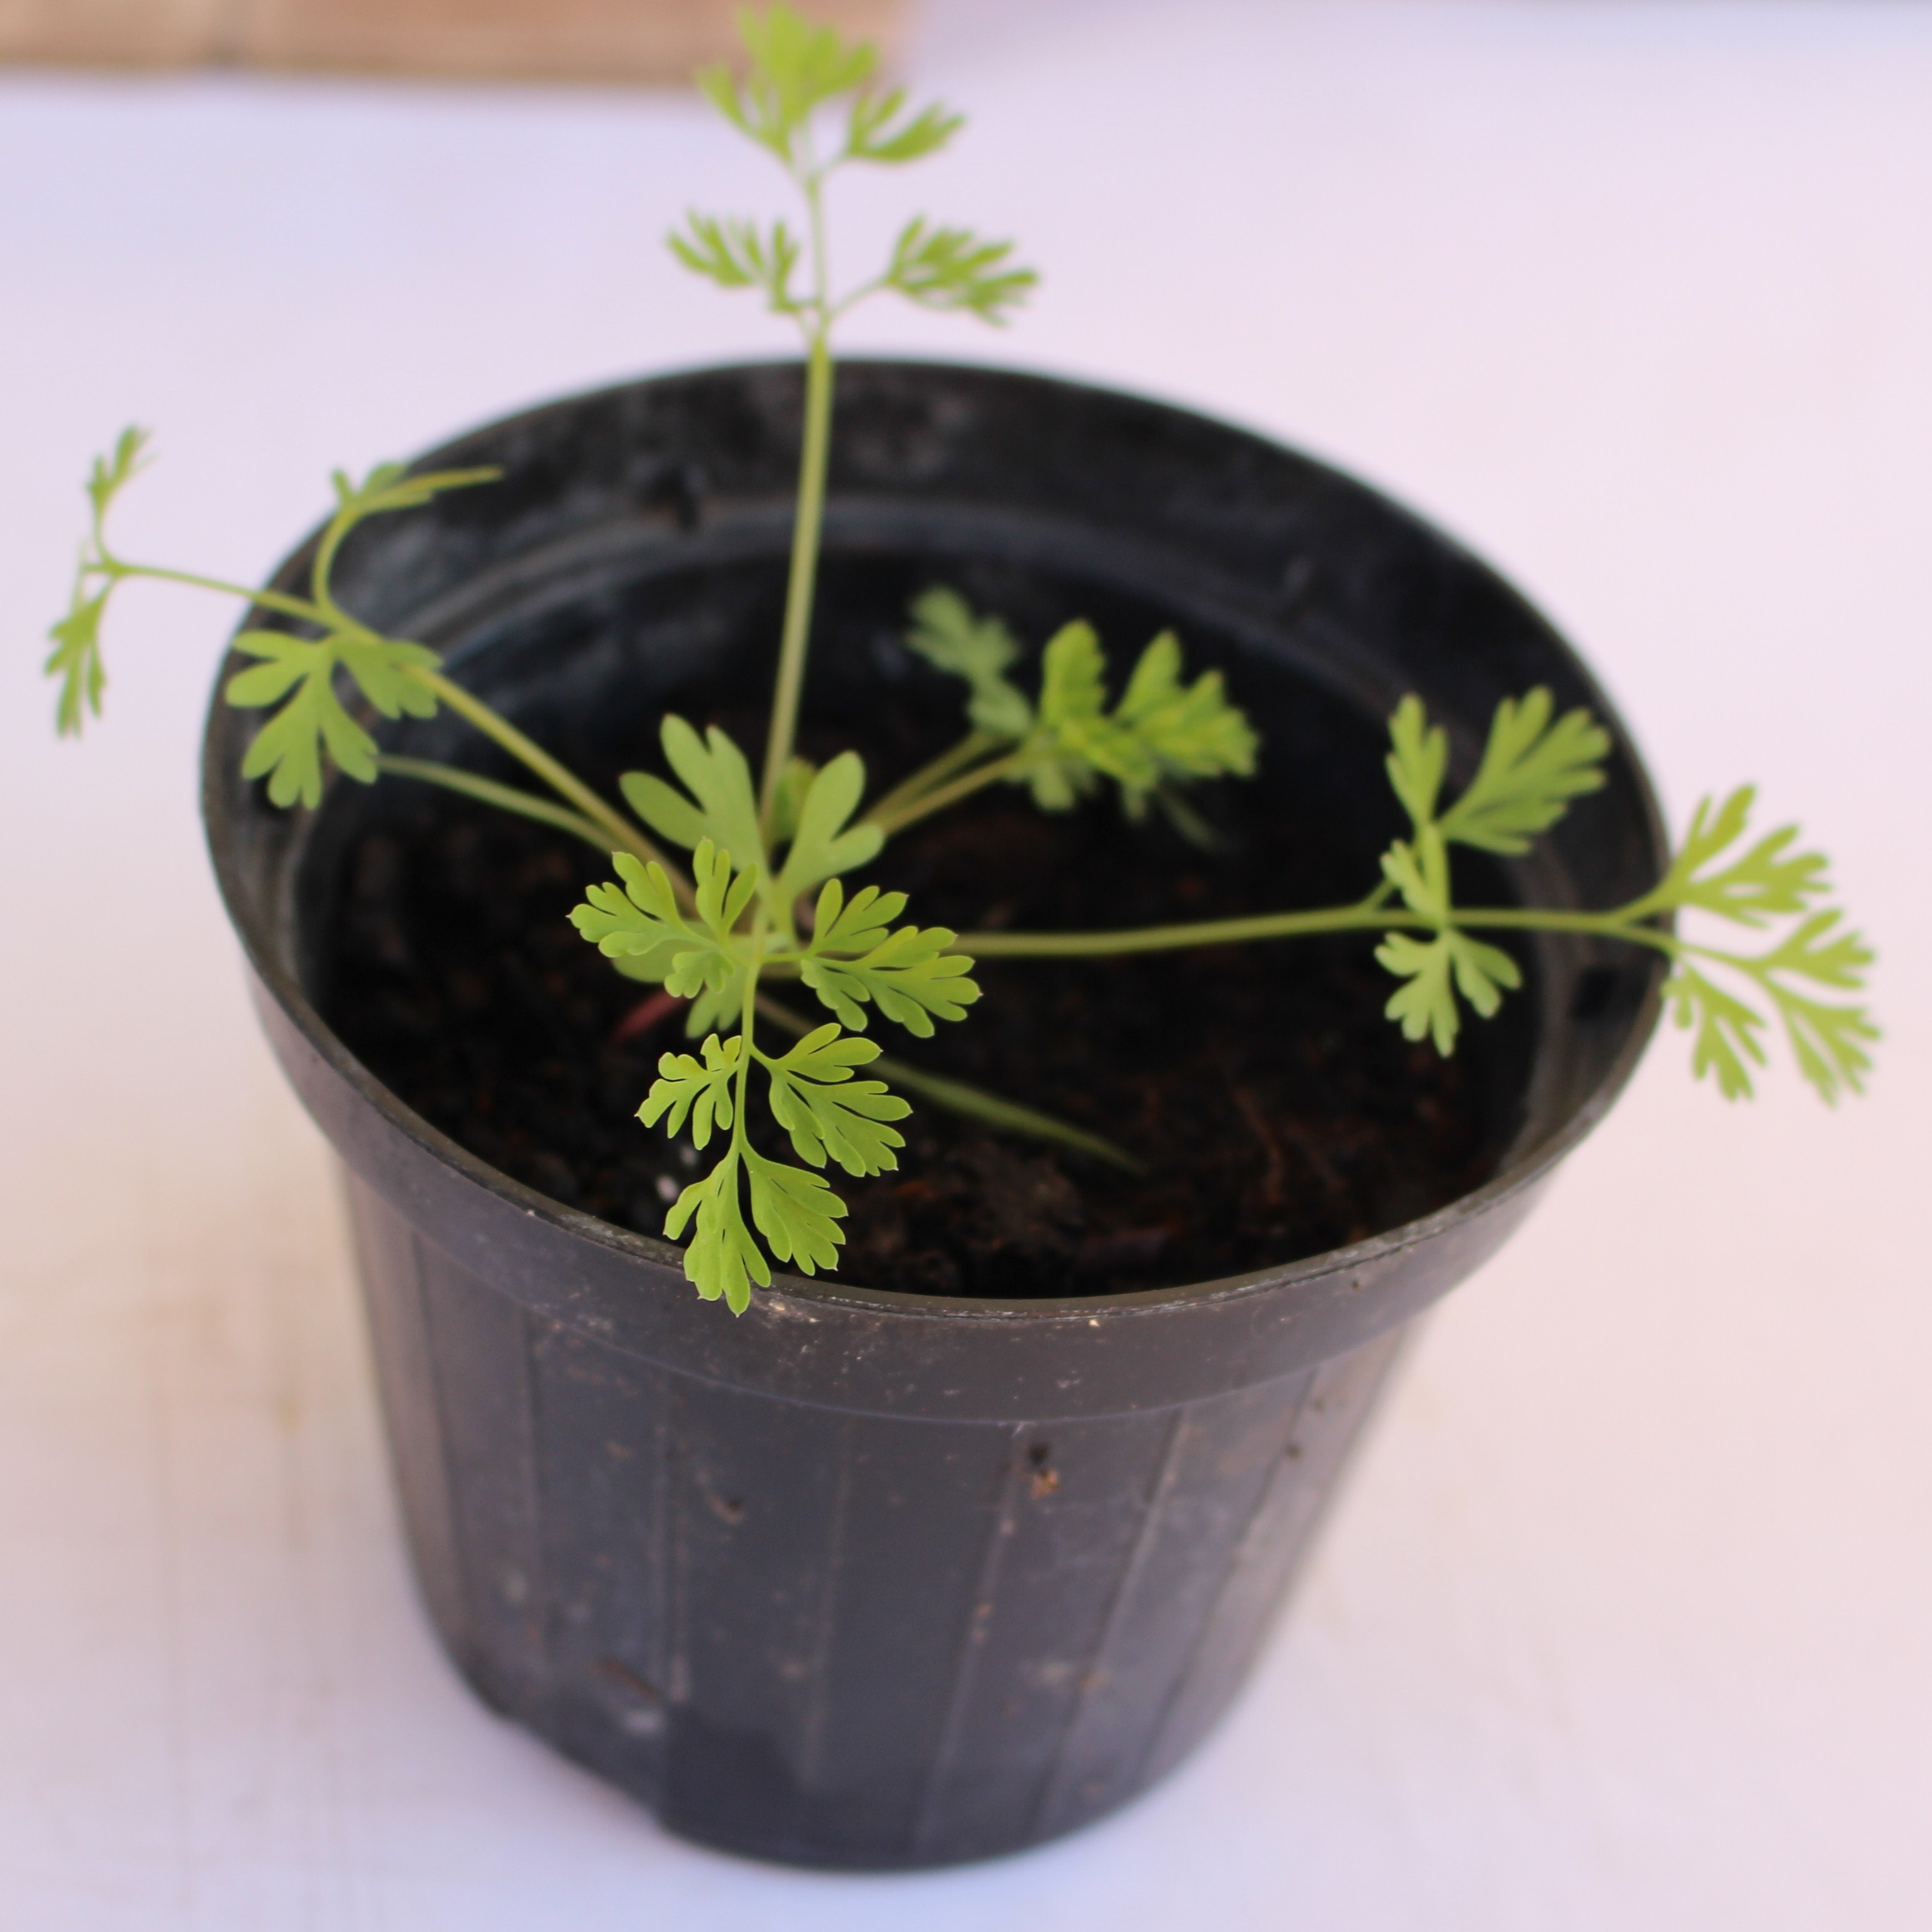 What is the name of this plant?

Fumaria officinalis
